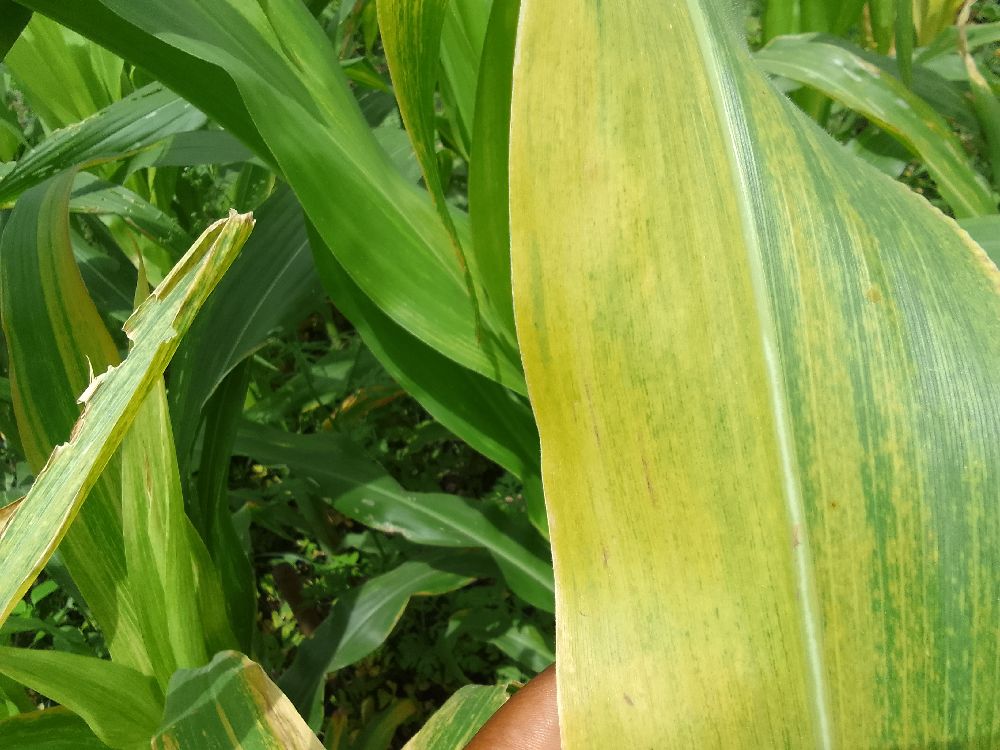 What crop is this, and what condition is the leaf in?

maize, maize lethal necrosis
